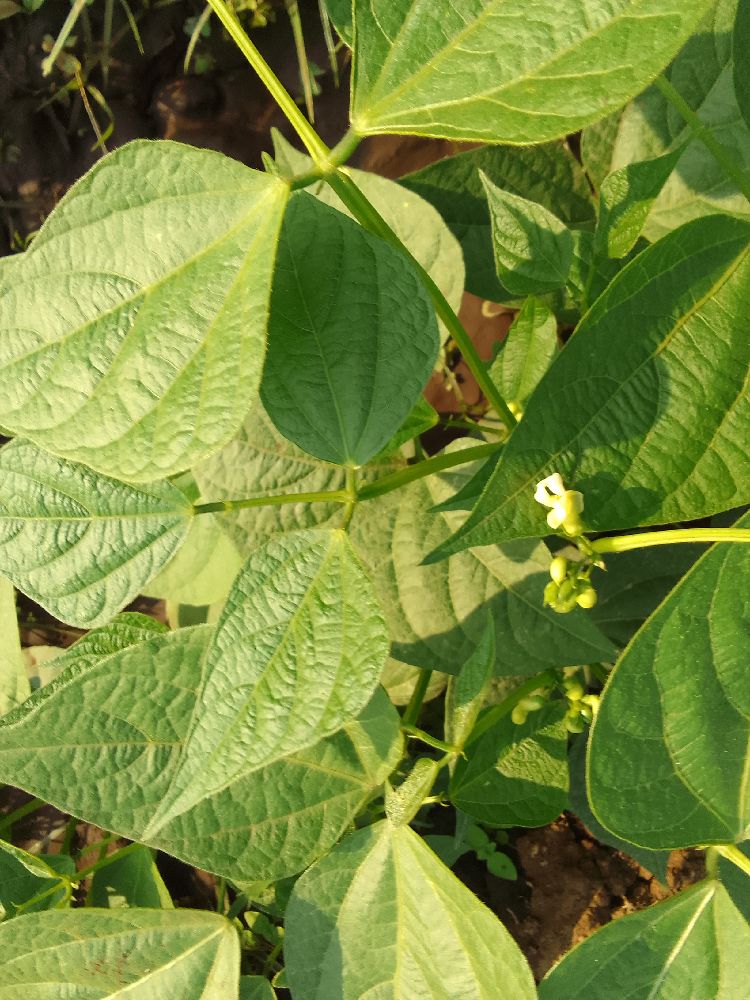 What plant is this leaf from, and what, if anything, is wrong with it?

common bean, healthy
